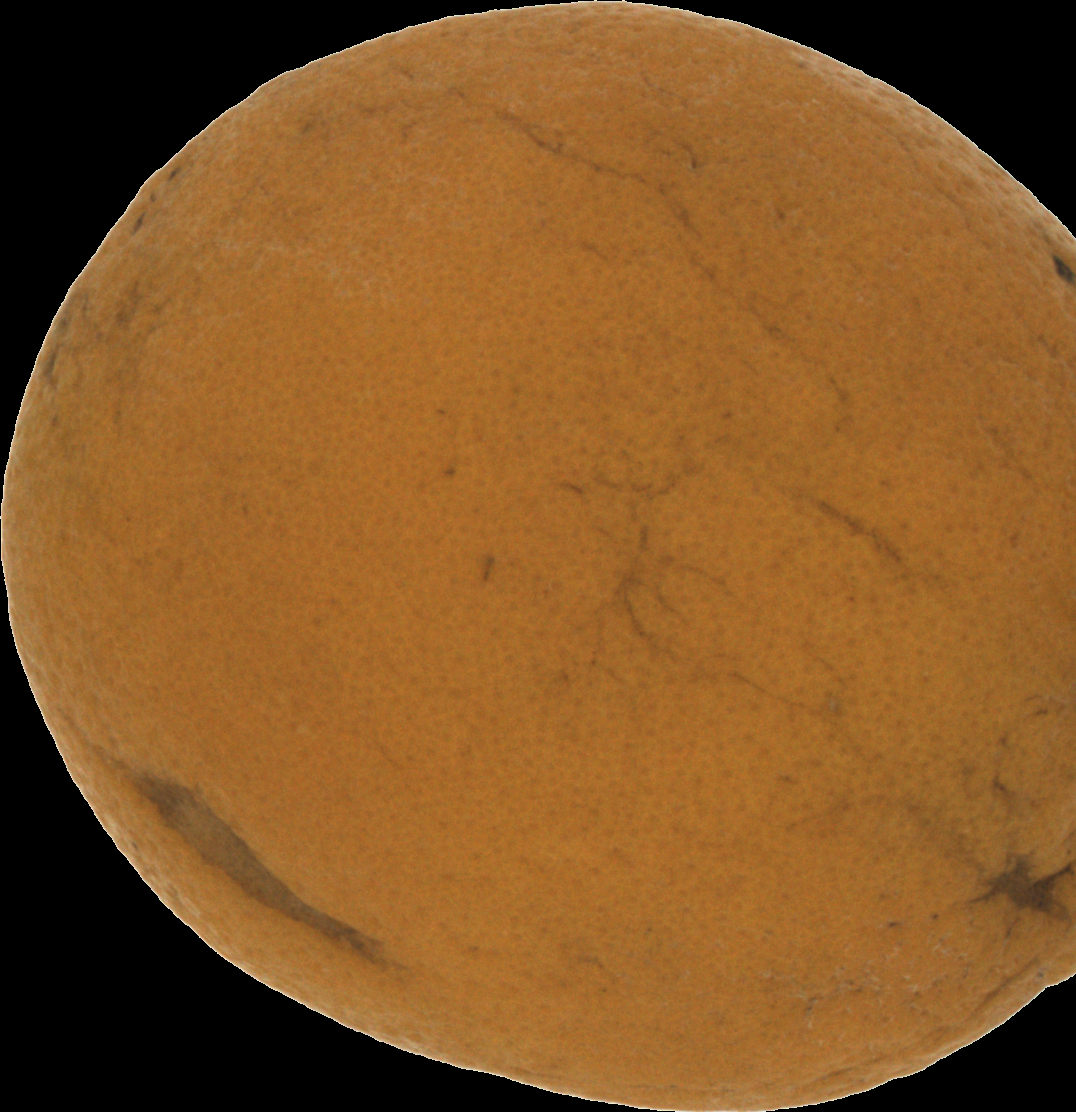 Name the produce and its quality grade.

orange, bad
